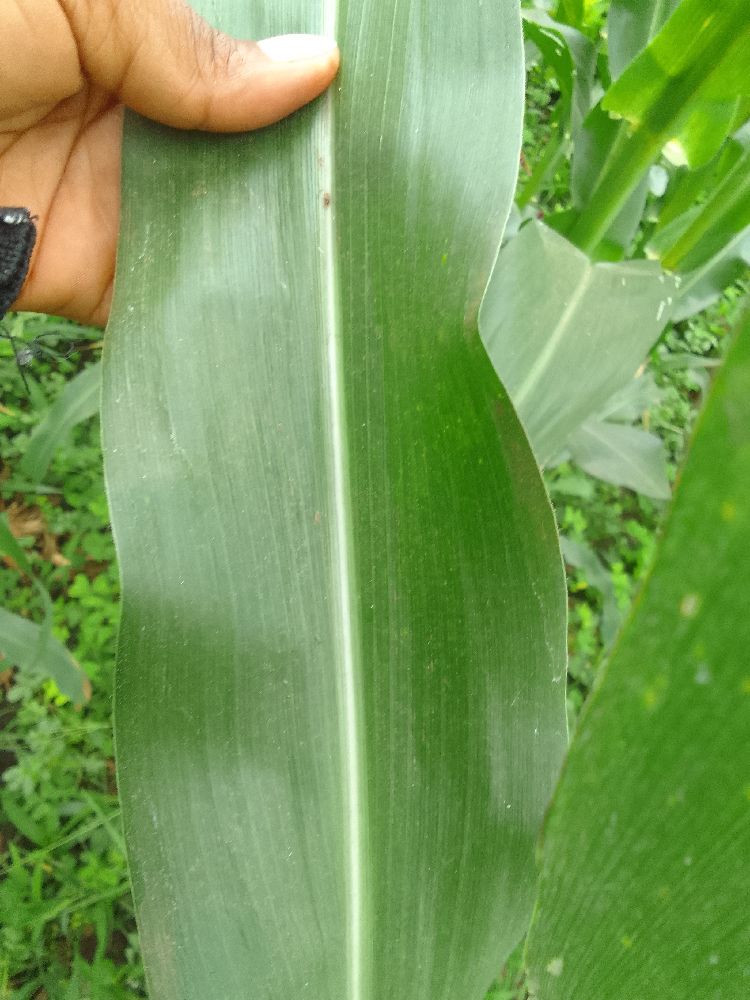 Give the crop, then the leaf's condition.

maize, healthy
